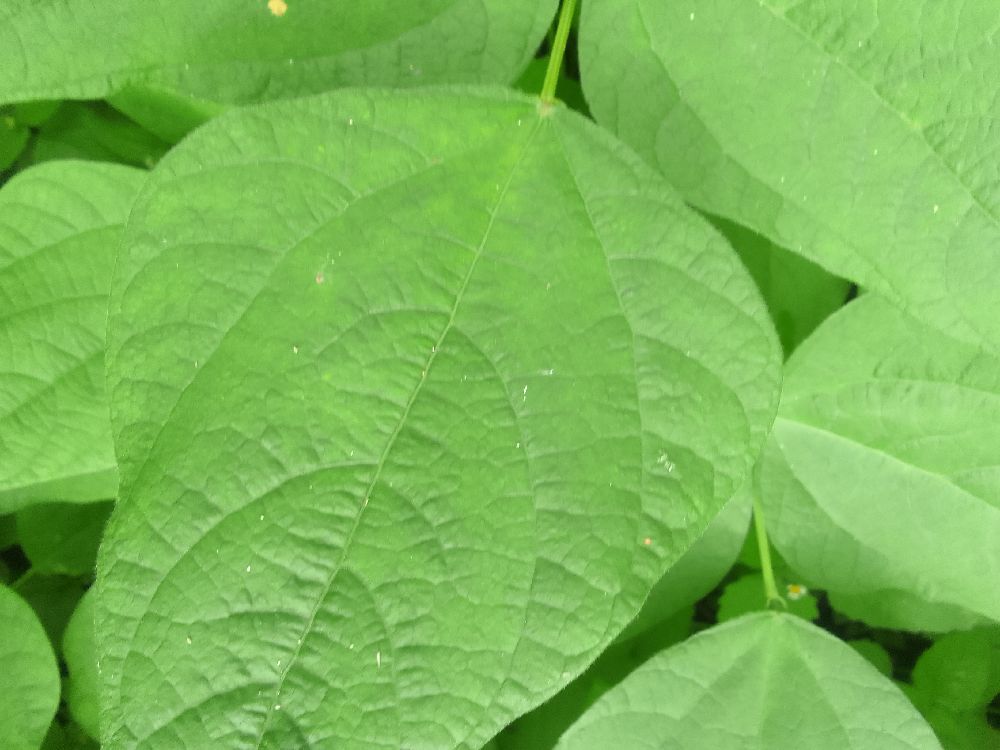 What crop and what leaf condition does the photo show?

common bean, healthy
